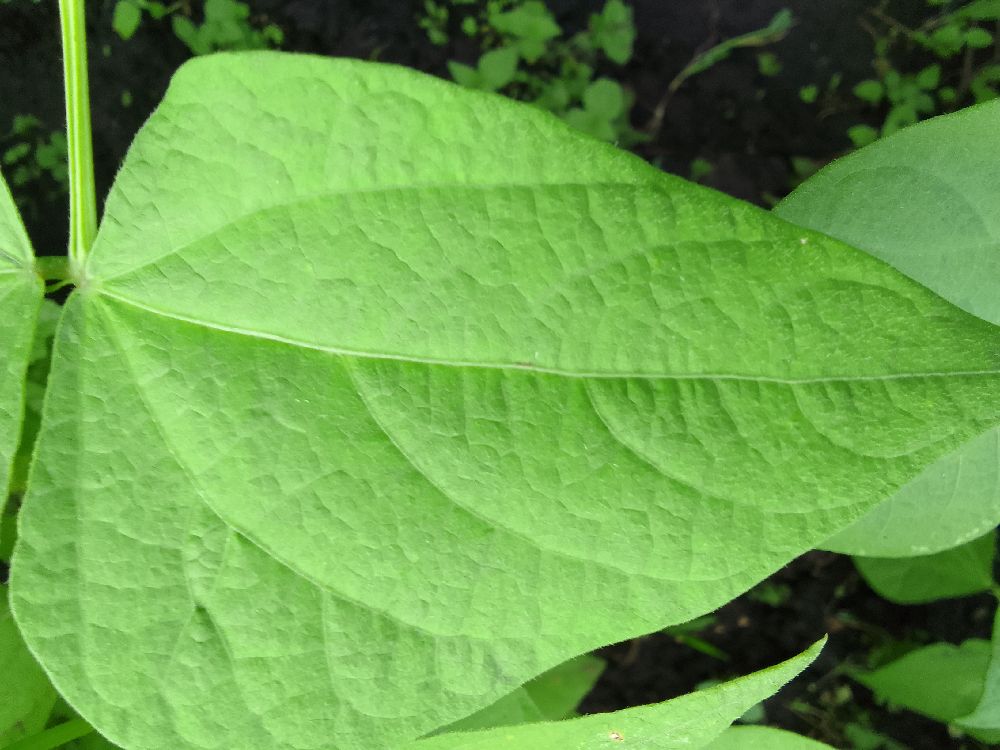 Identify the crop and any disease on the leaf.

common bean, healthy
